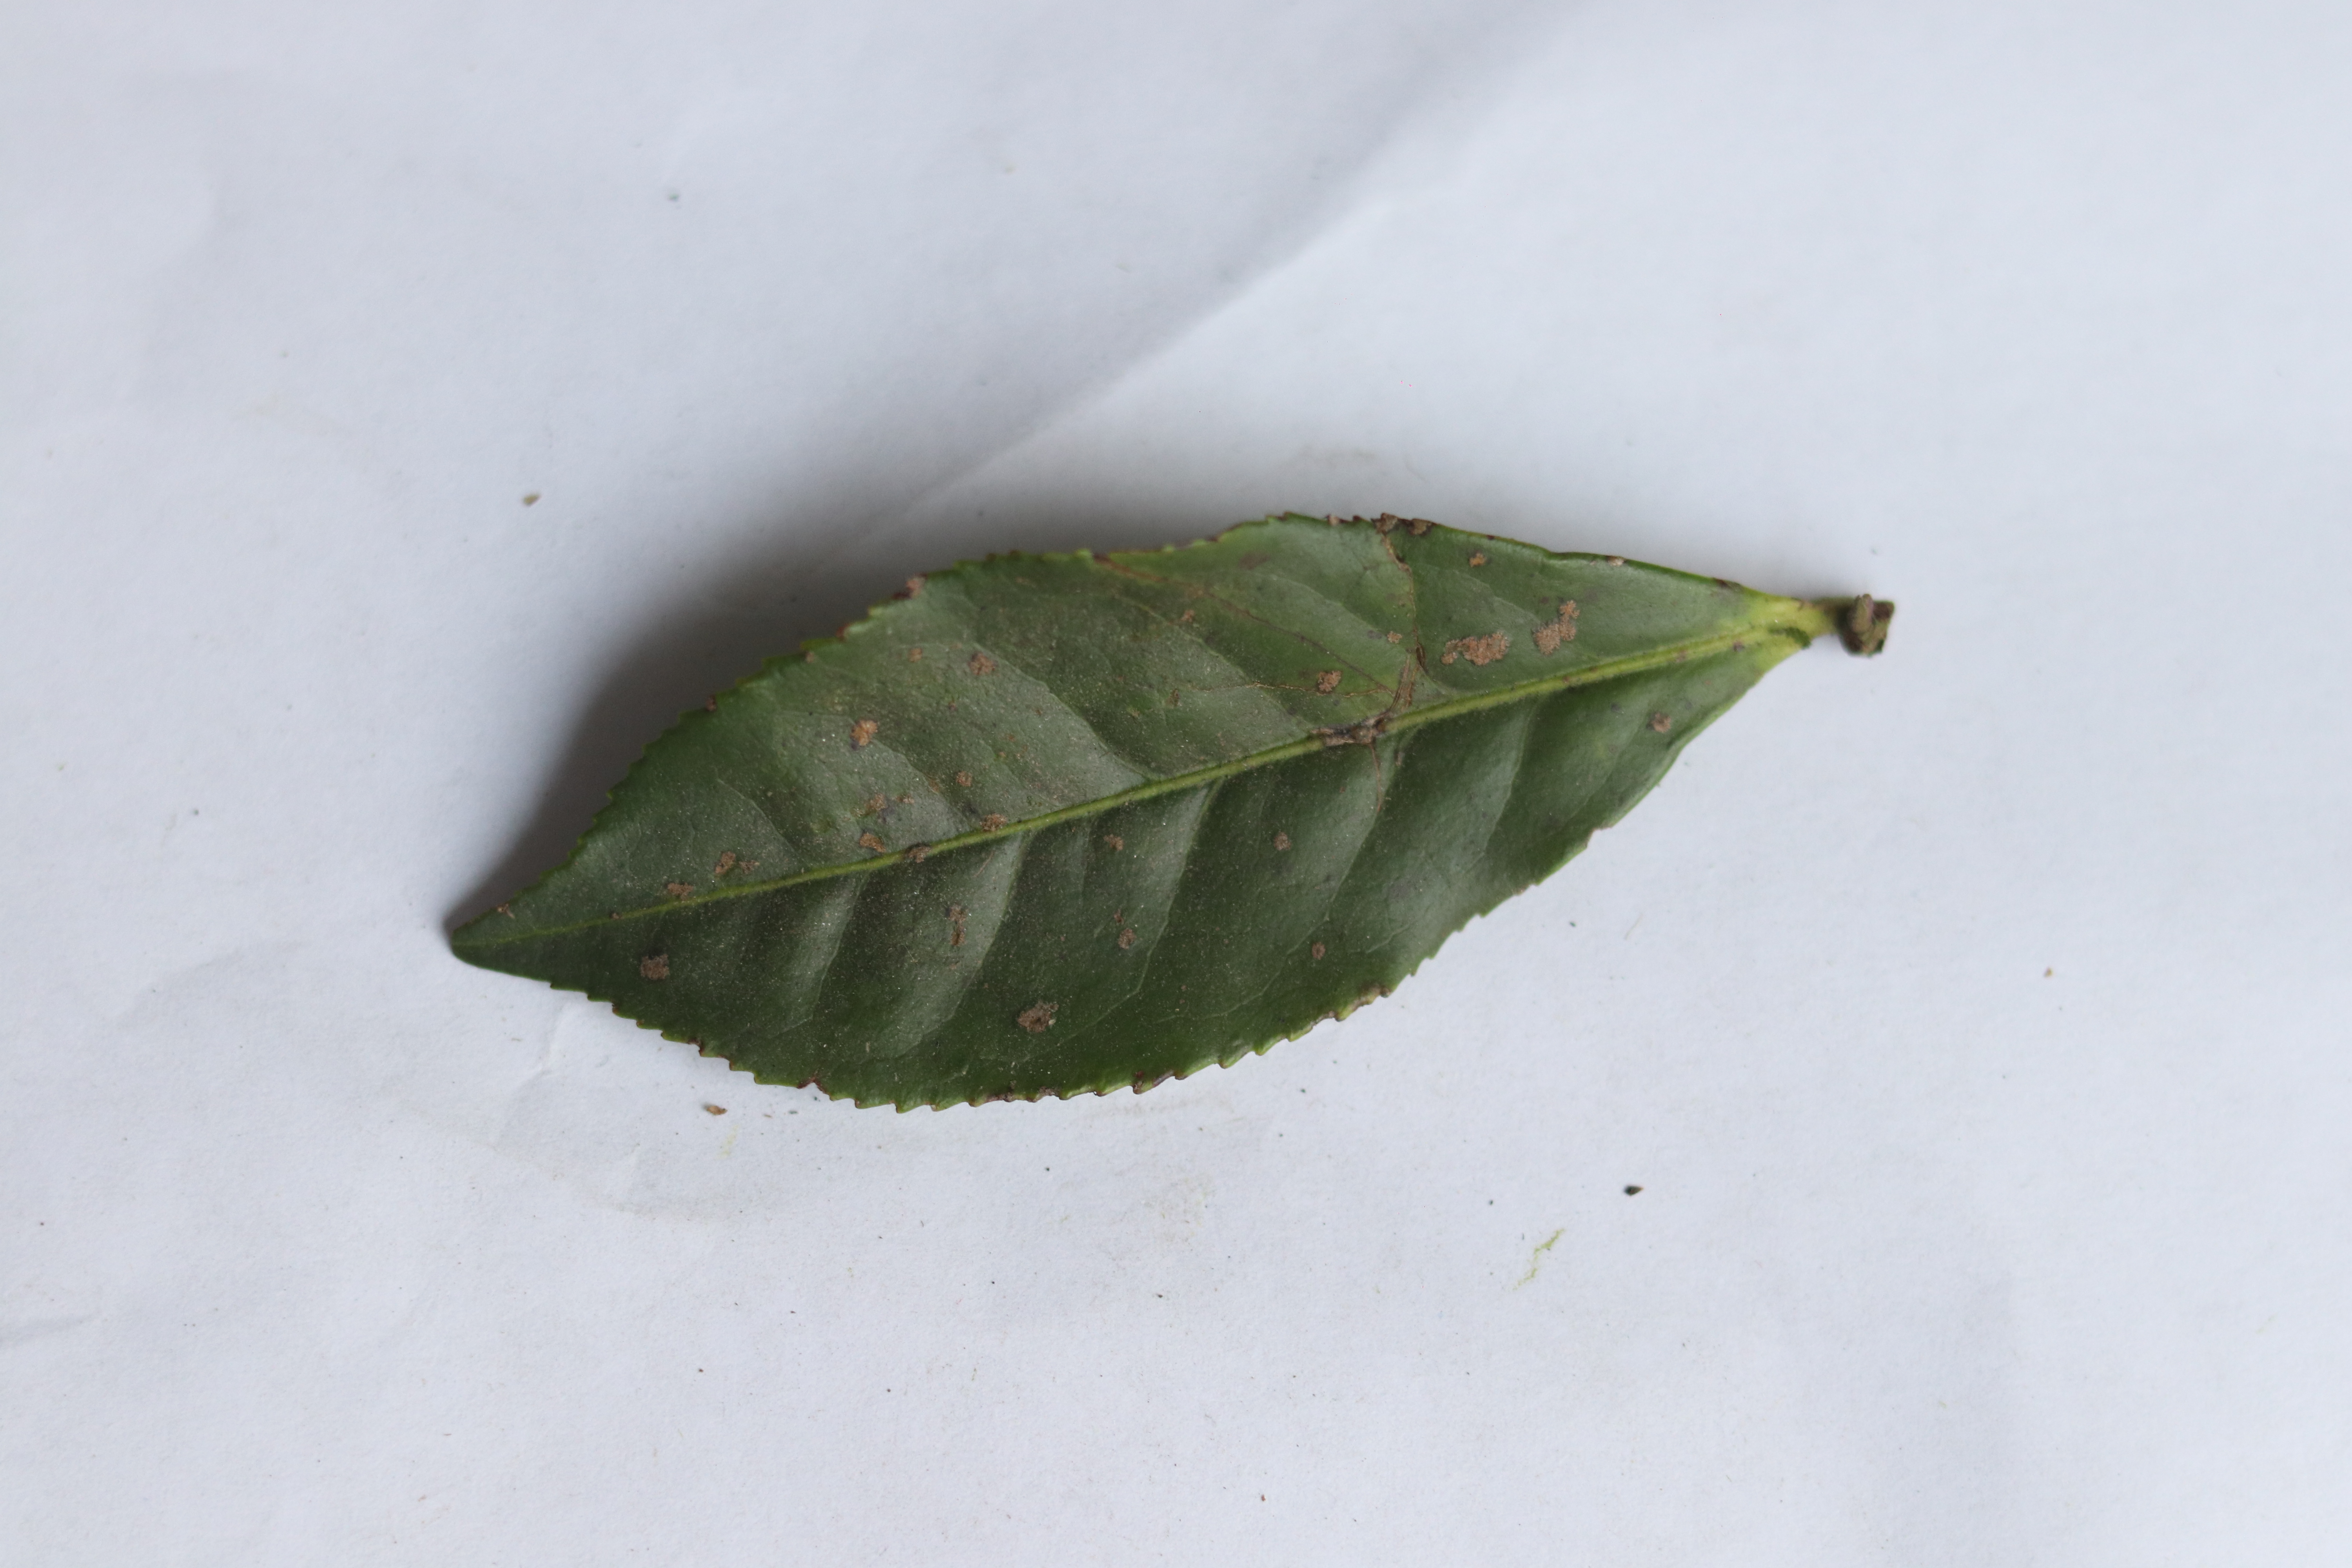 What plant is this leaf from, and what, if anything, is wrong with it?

tea, algal leaf
